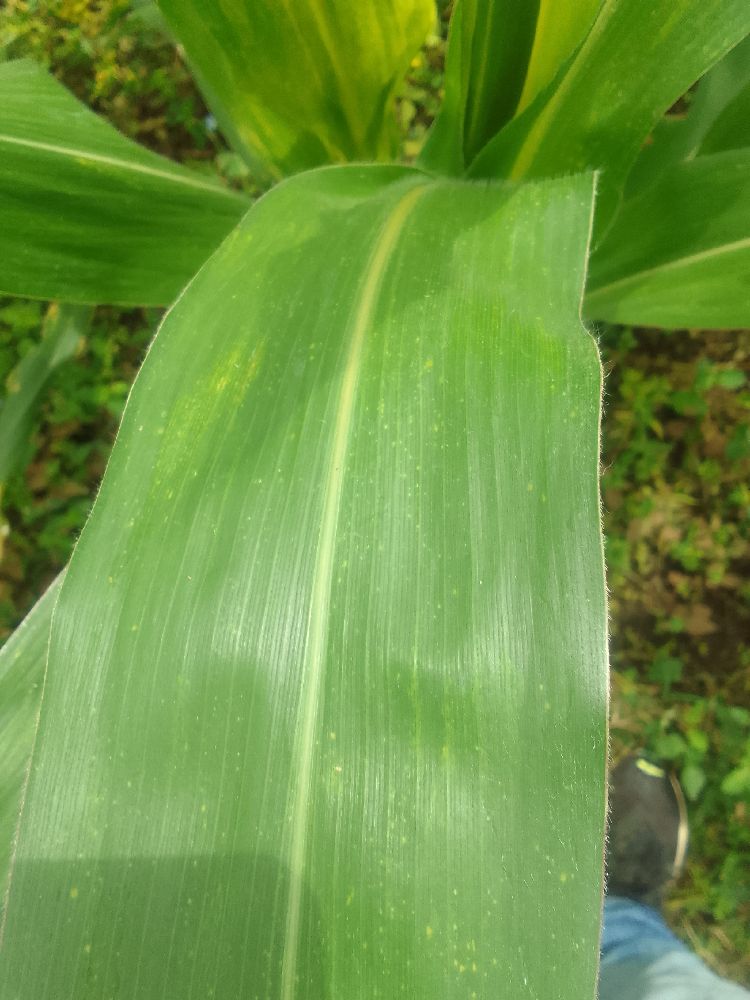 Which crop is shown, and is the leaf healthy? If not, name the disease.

maize, healthy
